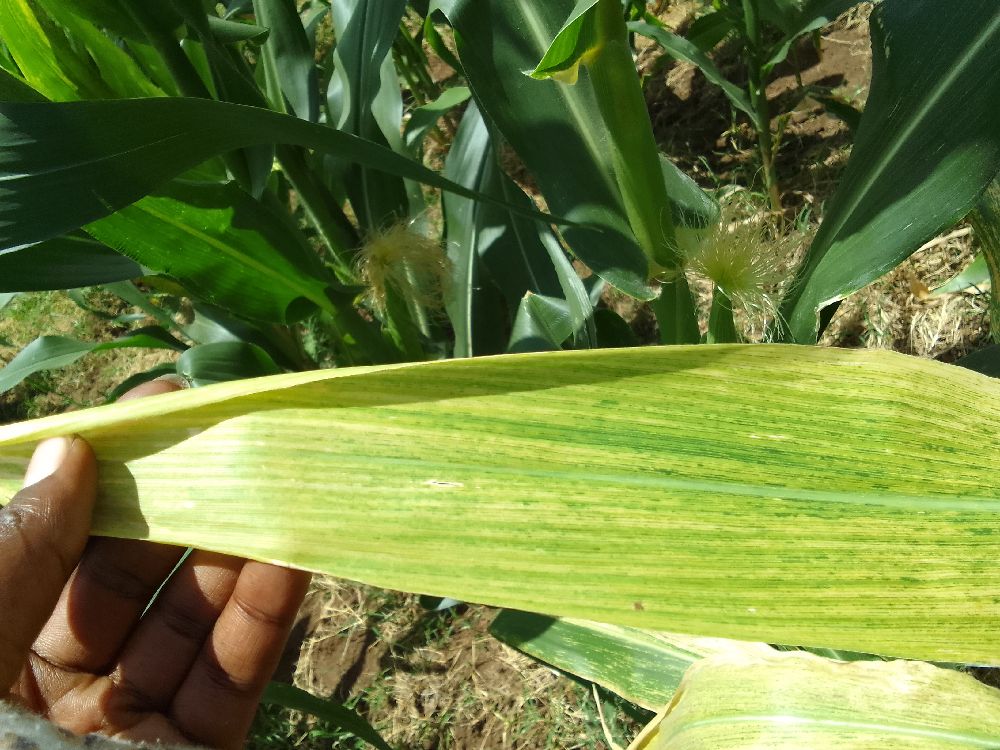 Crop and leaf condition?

maize, maize lethal necrosis
